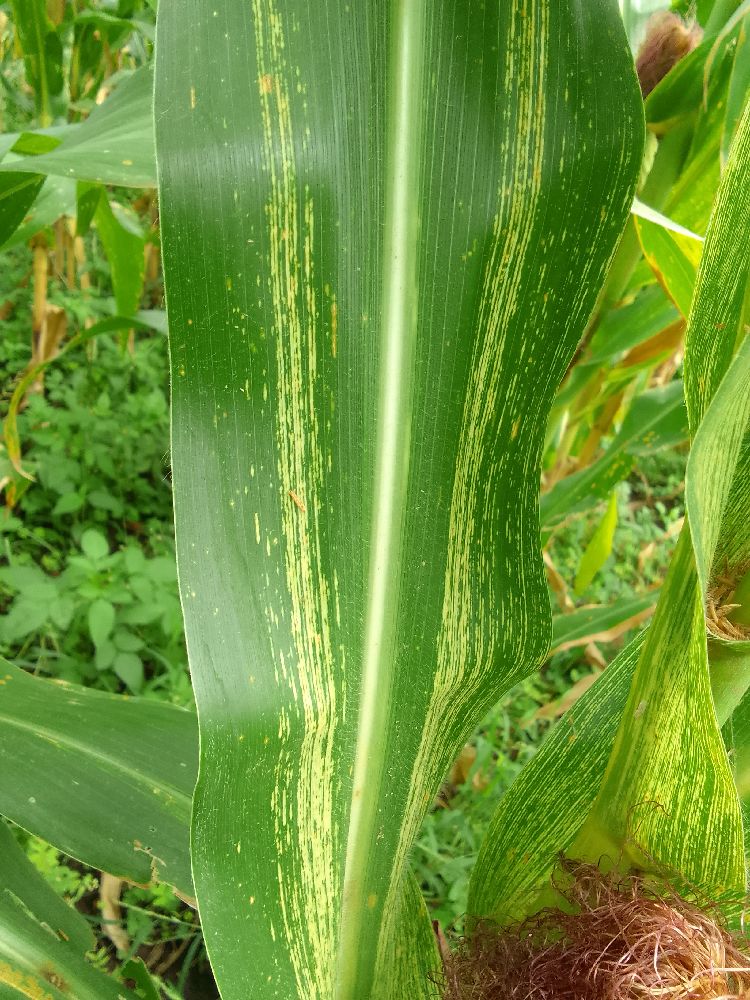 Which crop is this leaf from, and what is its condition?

maize, maize streak virus
